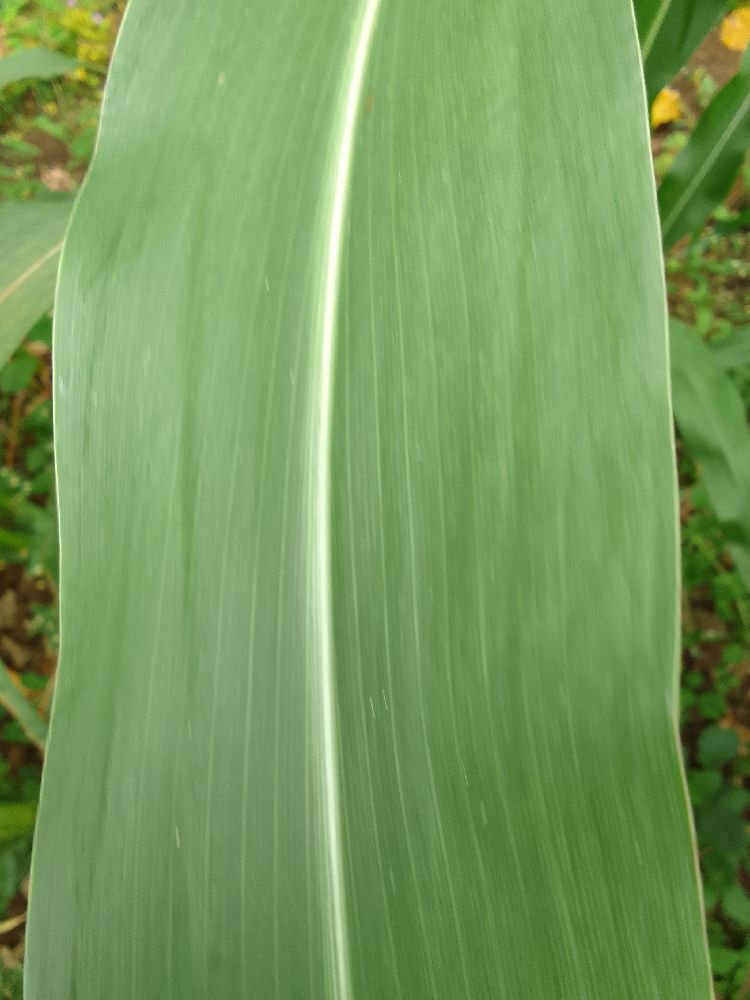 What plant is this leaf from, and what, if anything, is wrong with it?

maize, healthy
